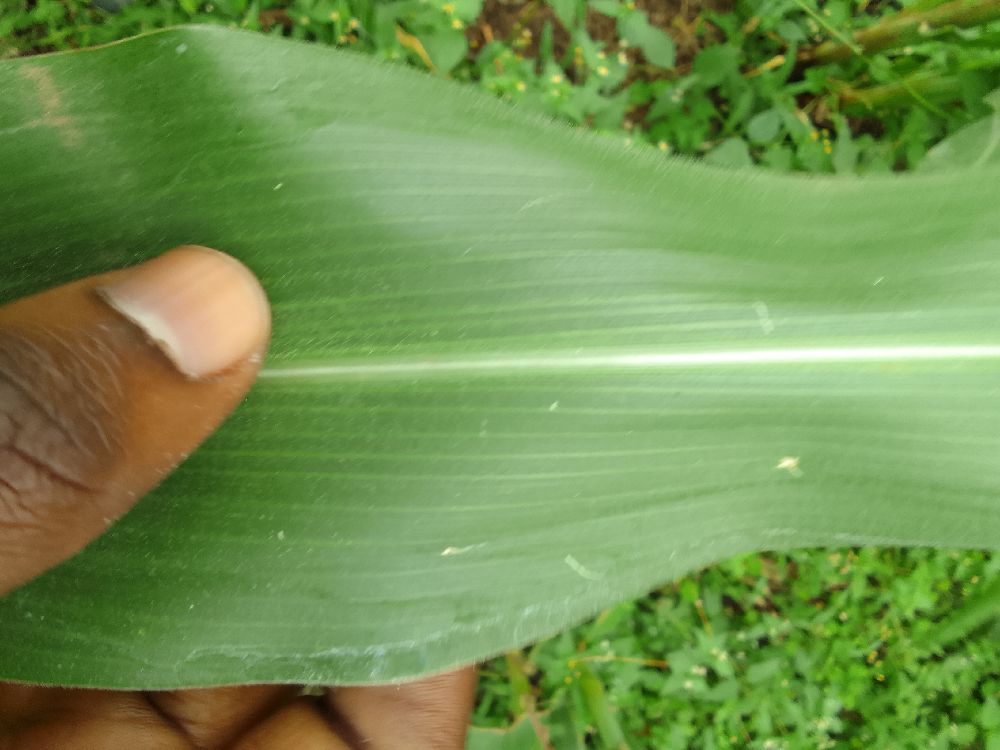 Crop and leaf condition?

maize, healthy
